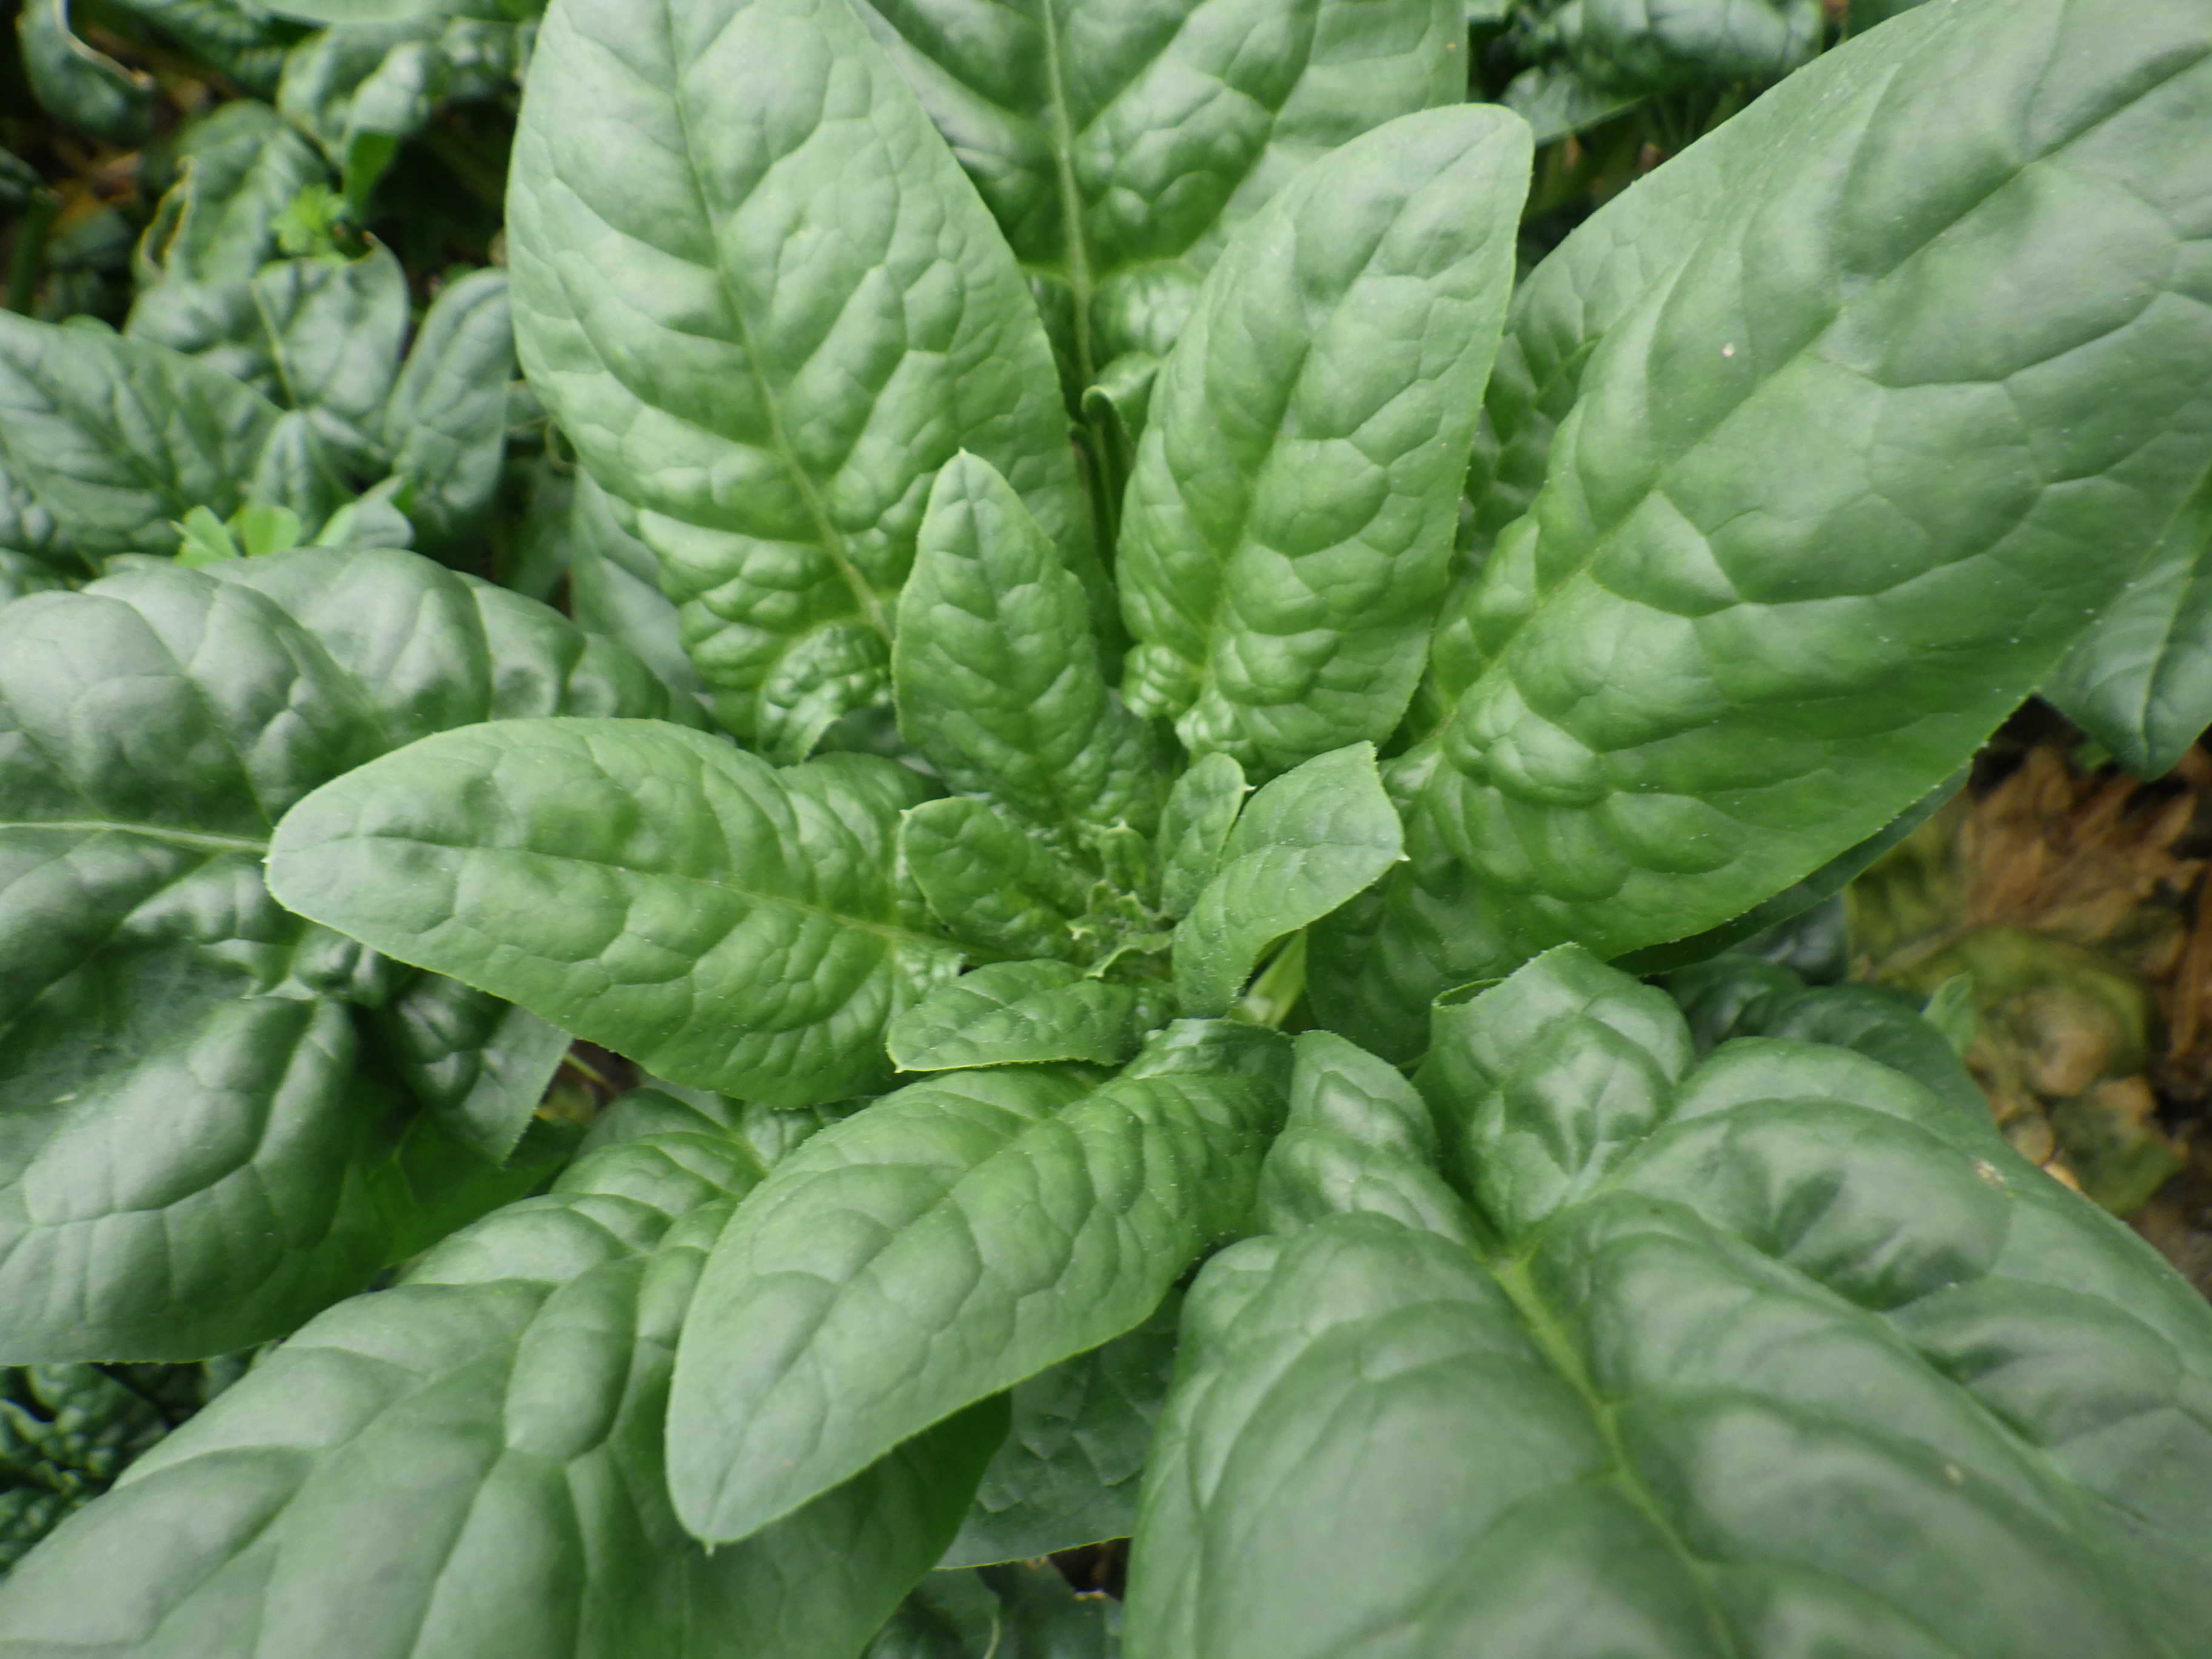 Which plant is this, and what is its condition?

spinach, healthy
